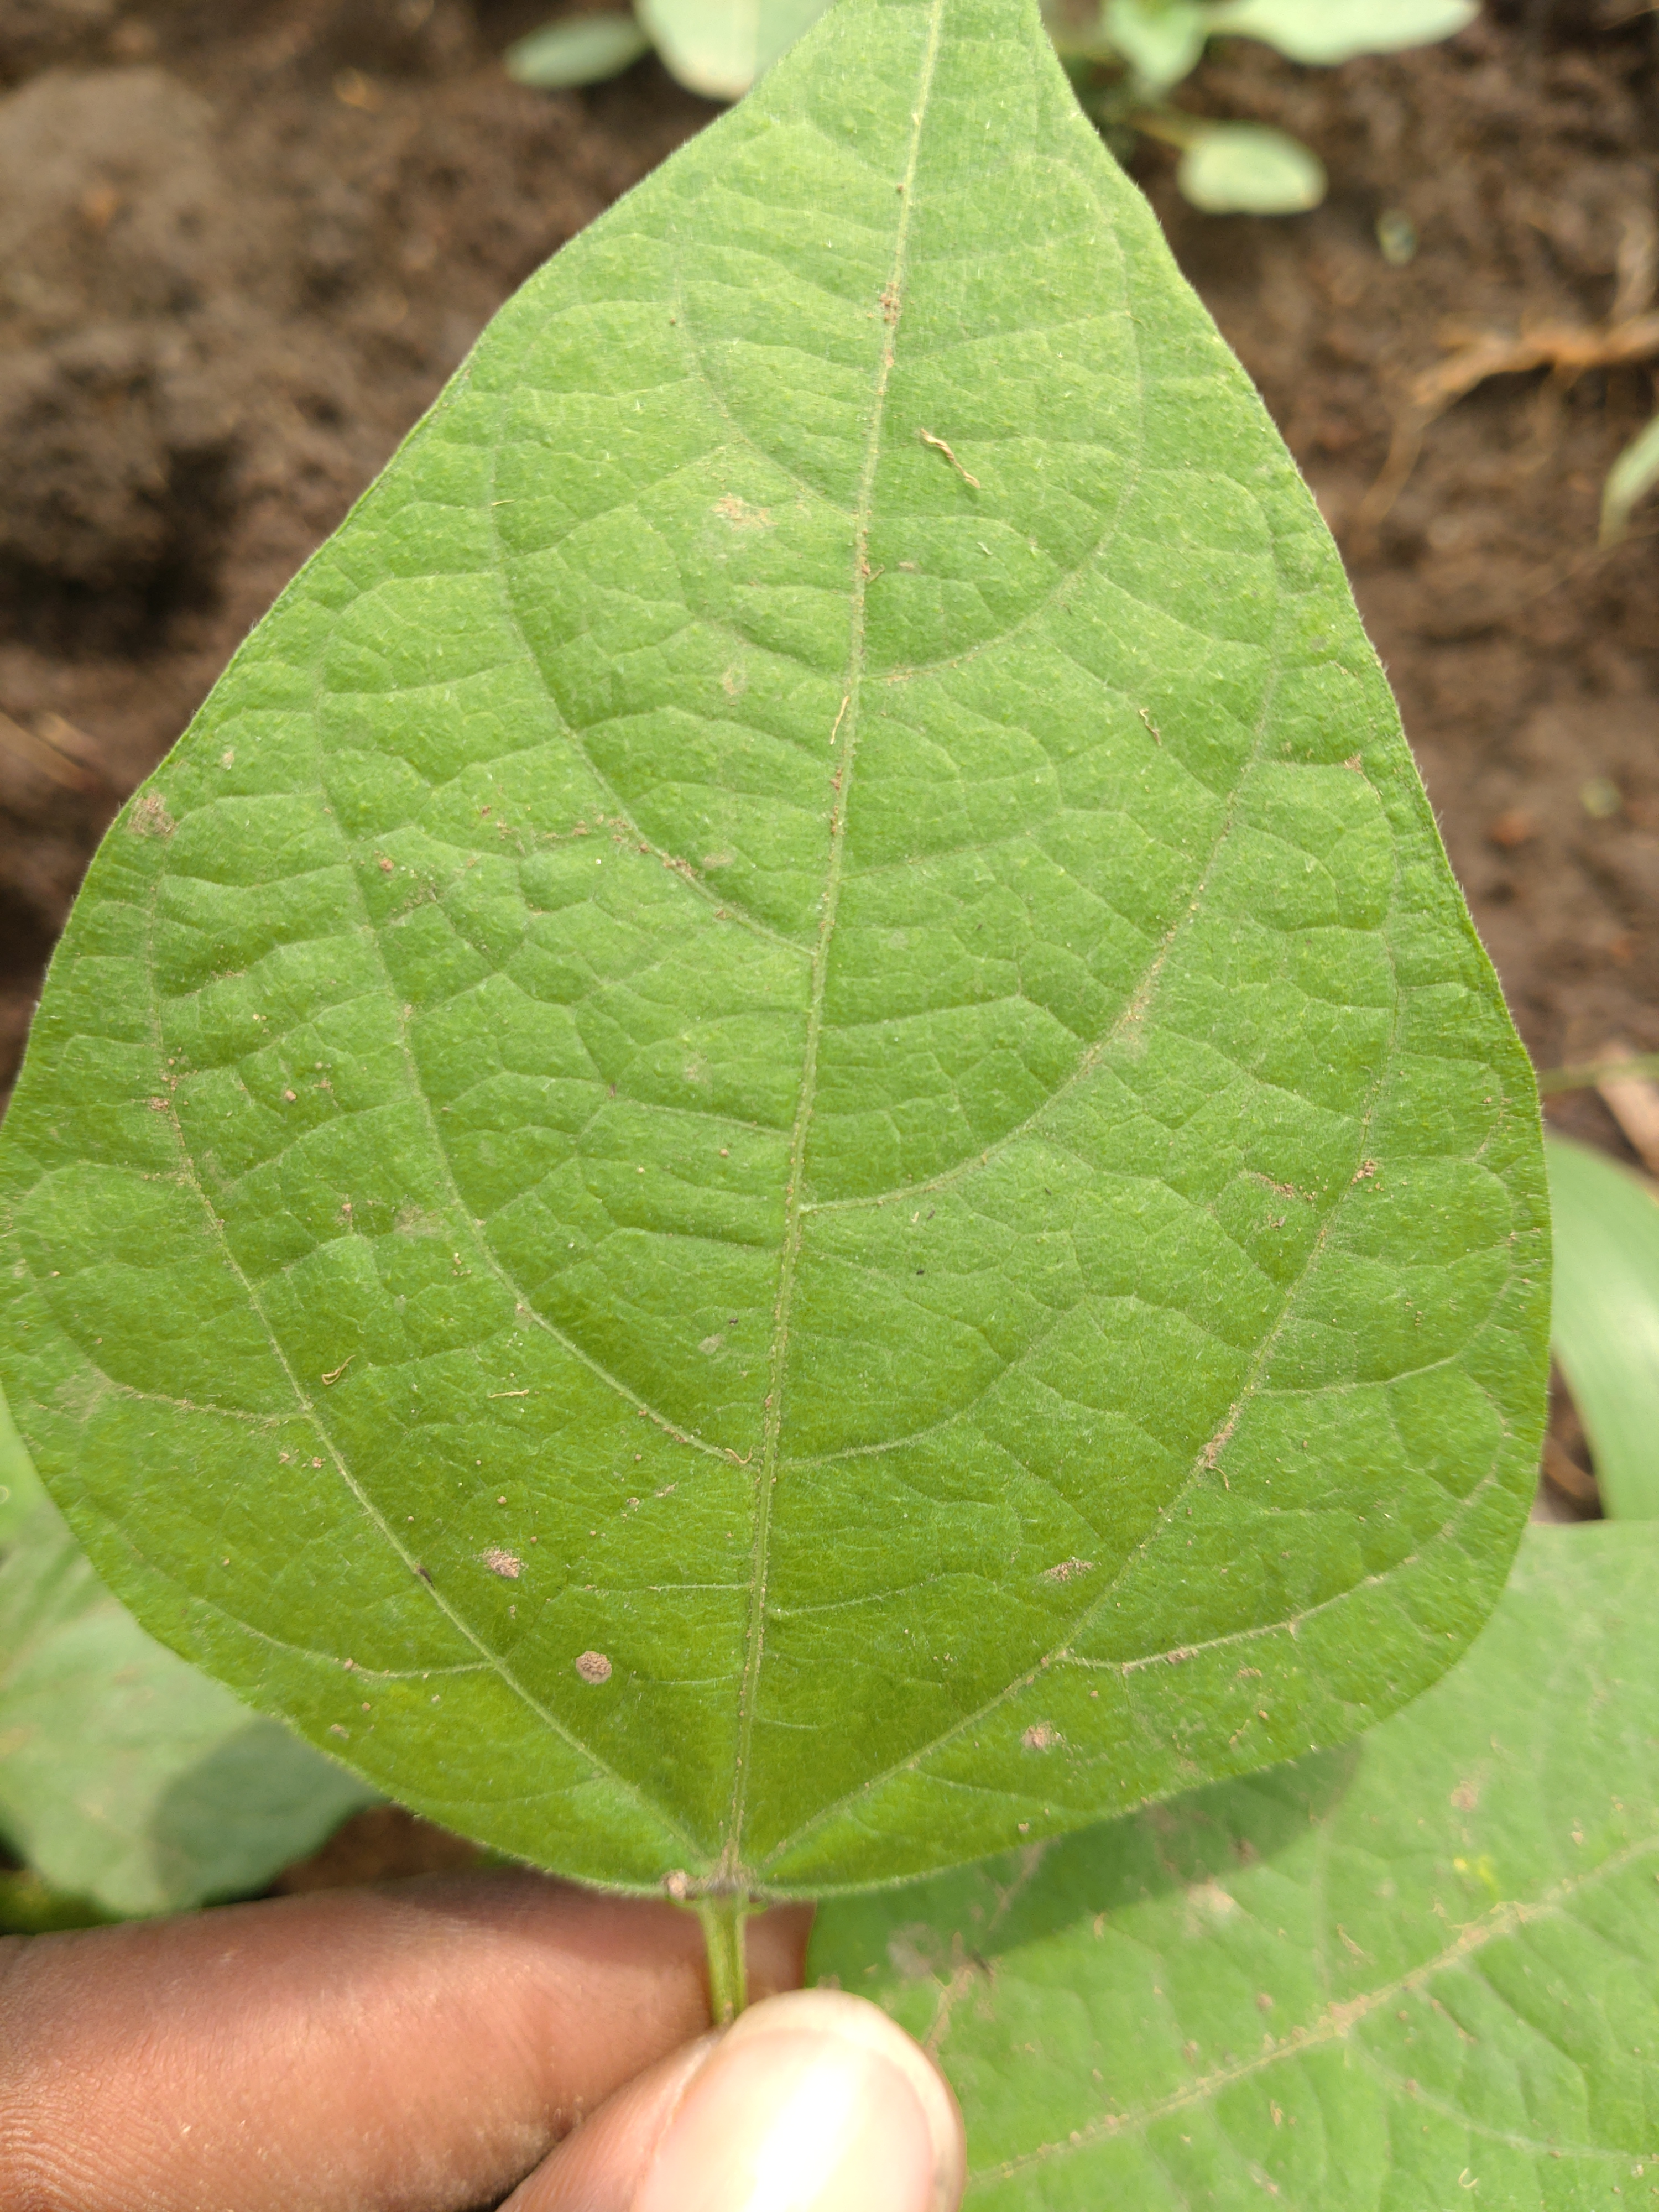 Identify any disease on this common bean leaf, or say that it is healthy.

healthy
